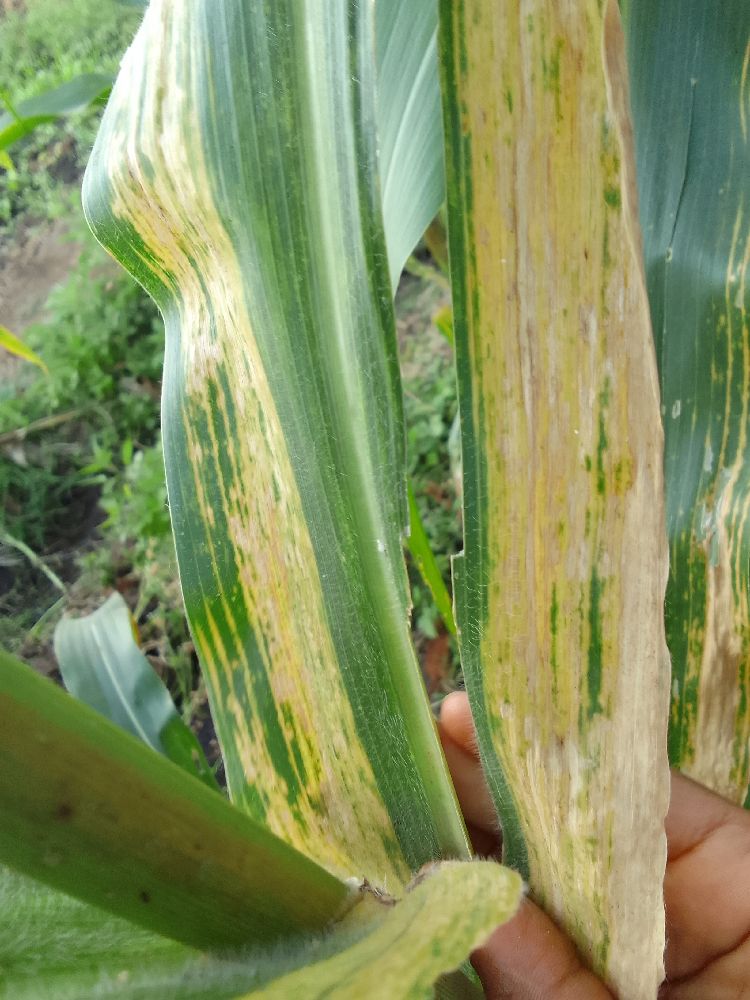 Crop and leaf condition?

maize, maize lethal necrosis
